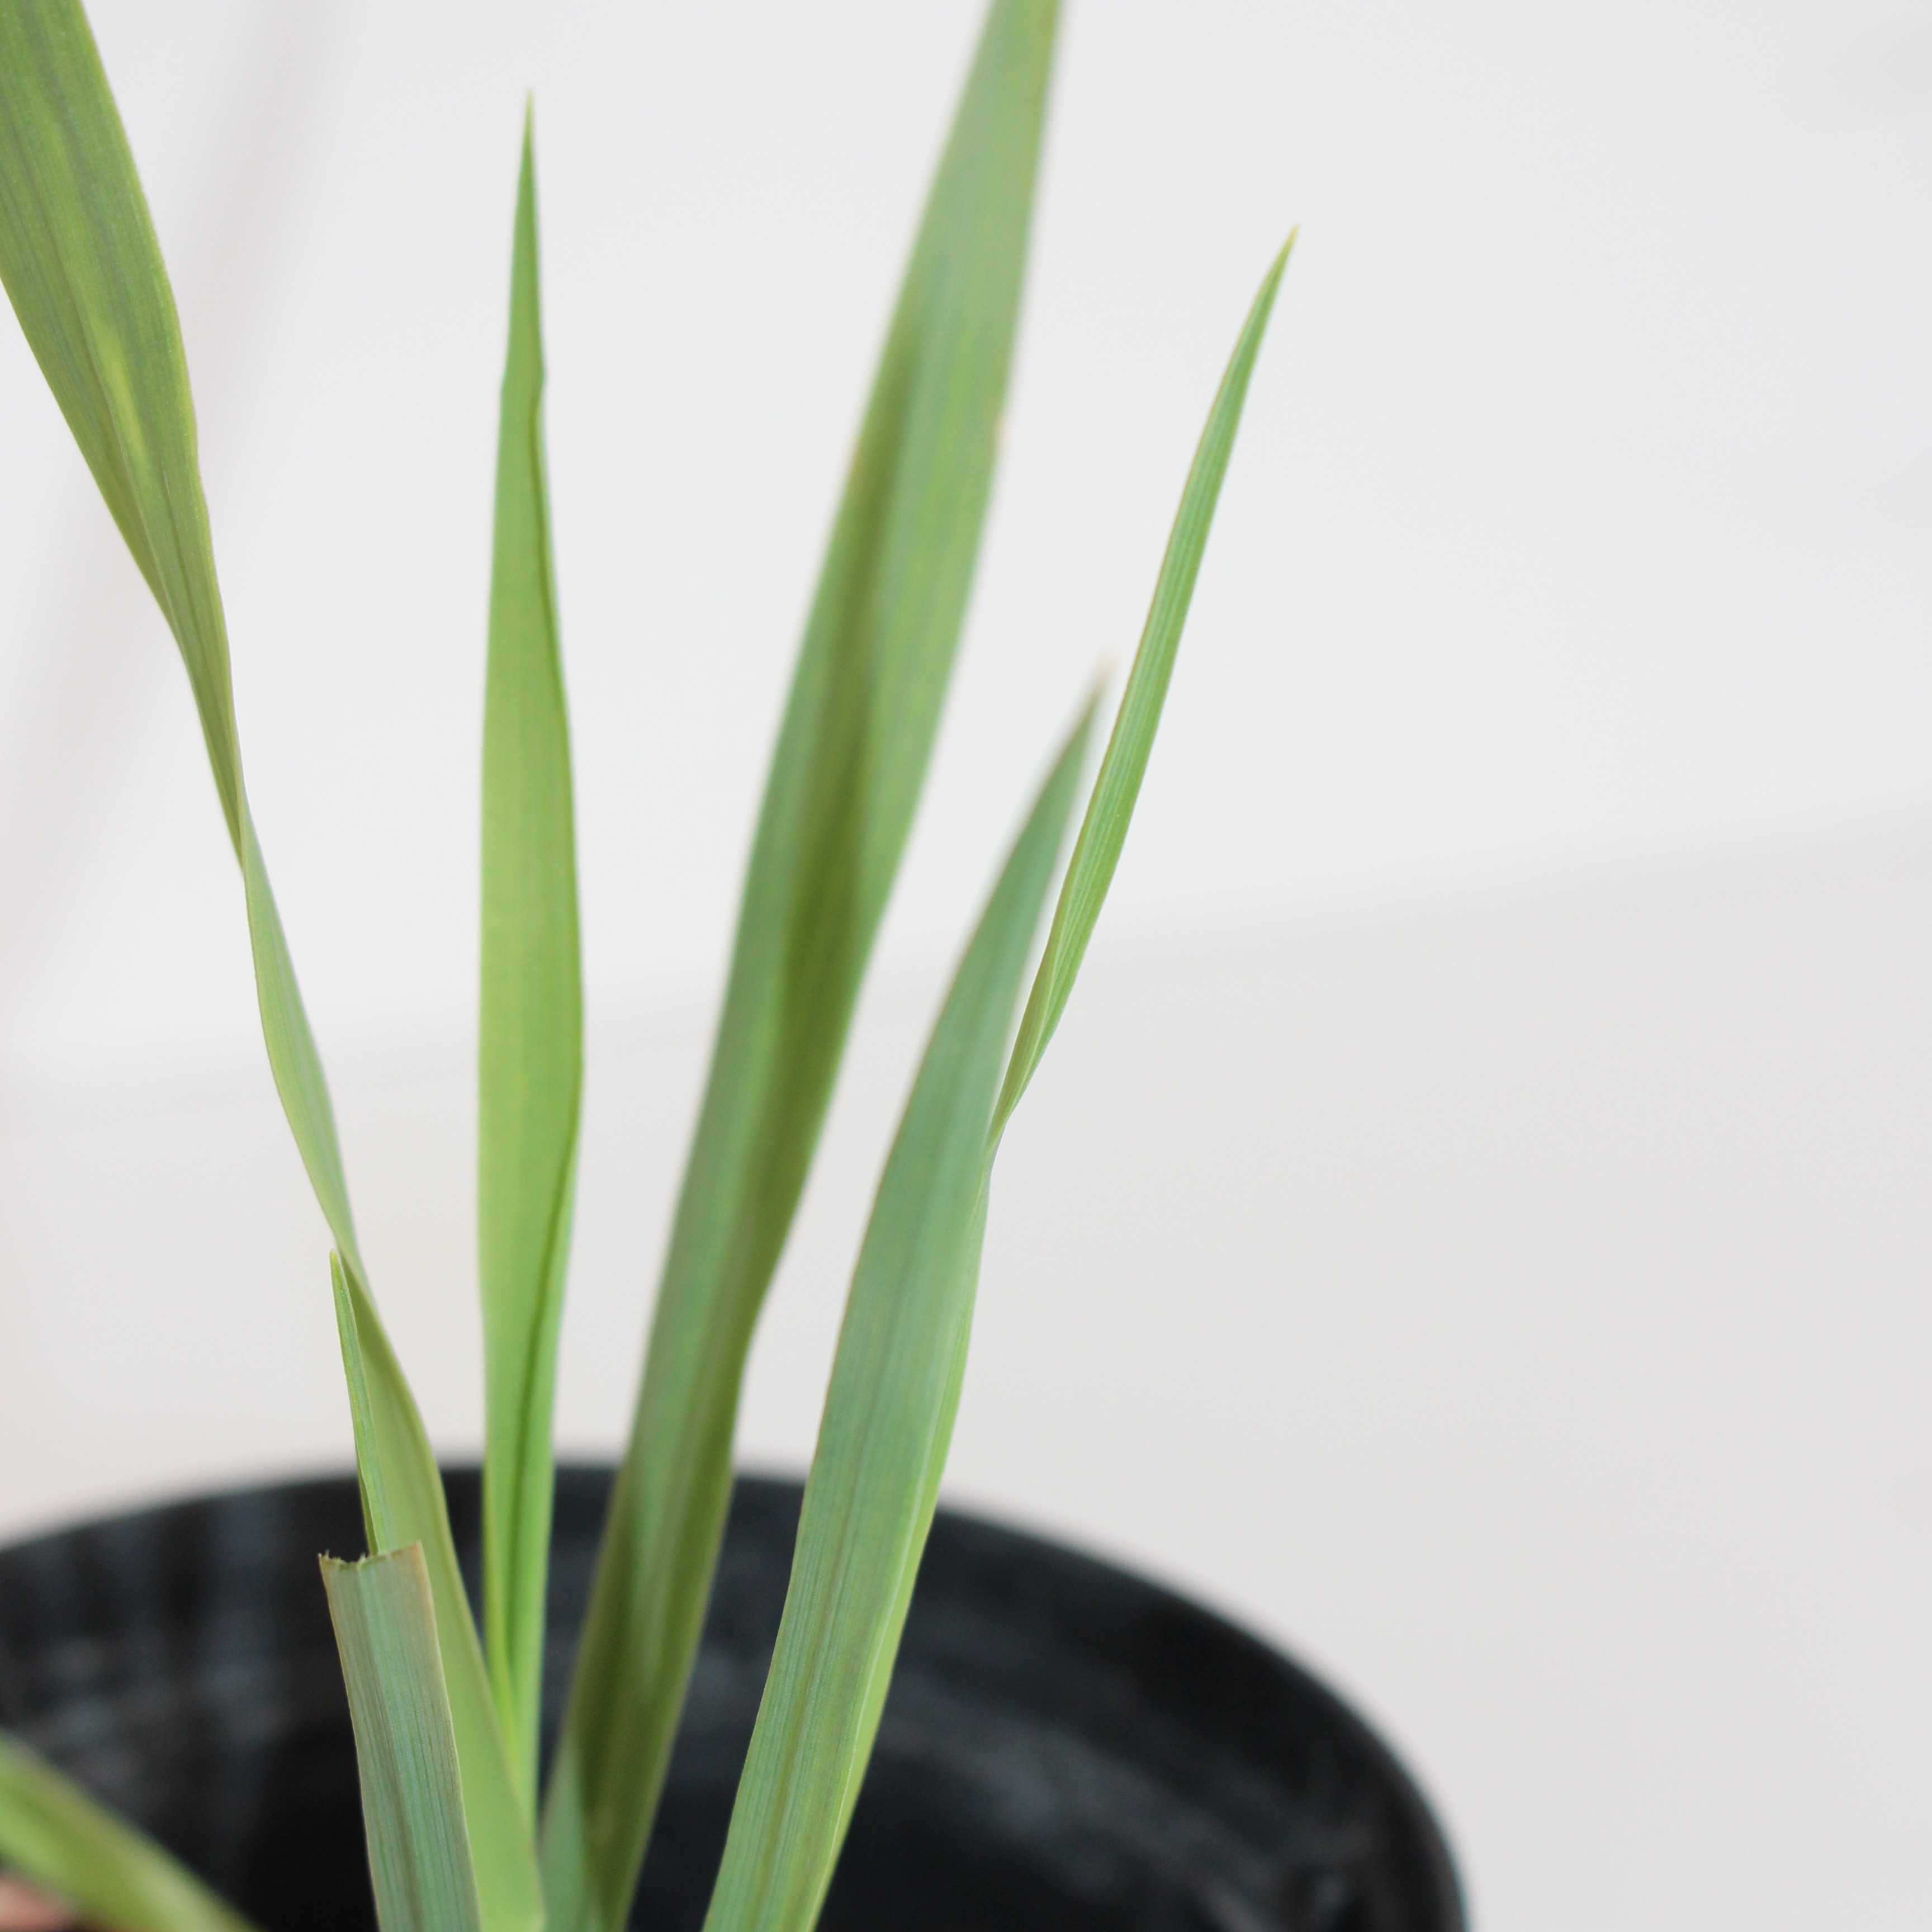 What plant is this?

Avena sterilis
